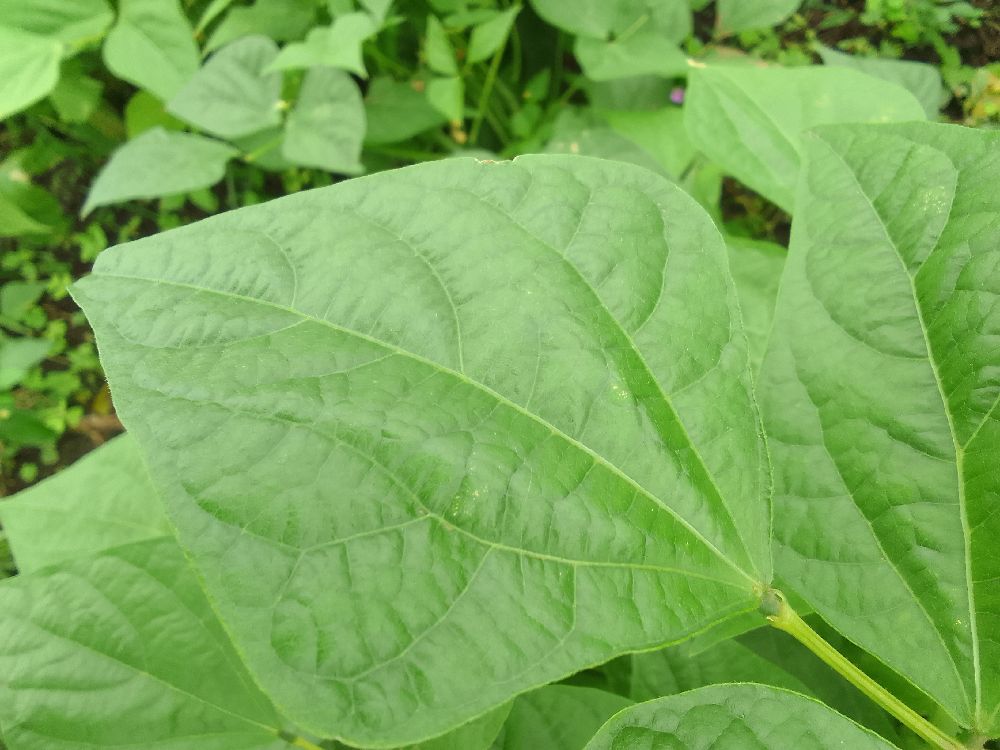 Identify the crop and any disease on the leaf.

common bean, healthy
